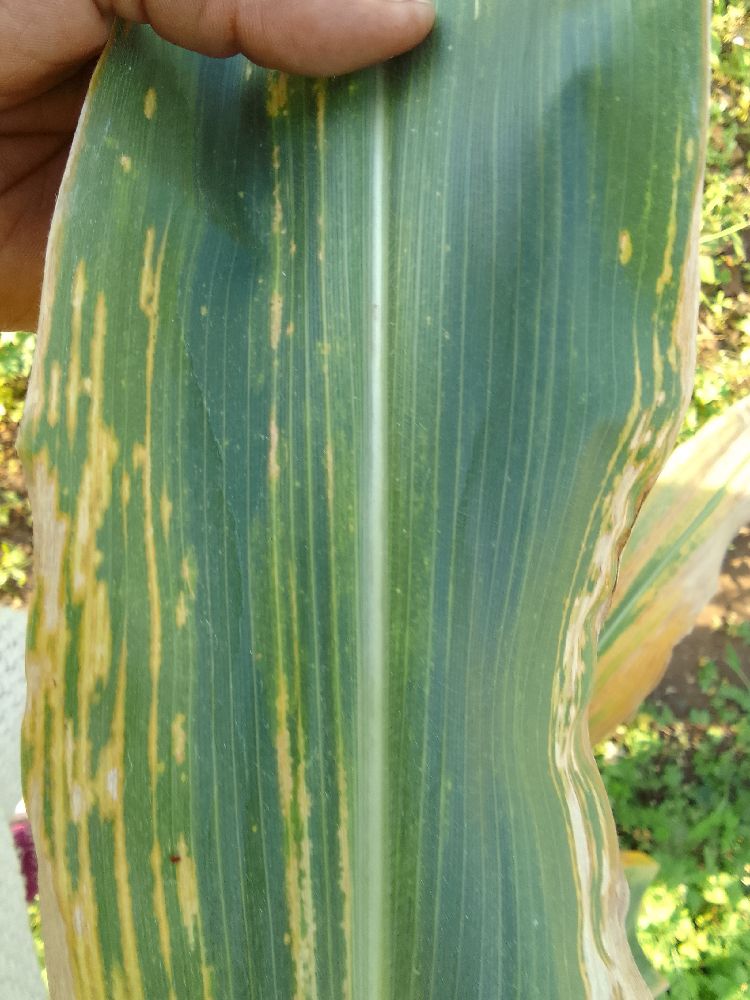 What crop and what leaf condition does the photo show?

maize, maize lethal necrosis
